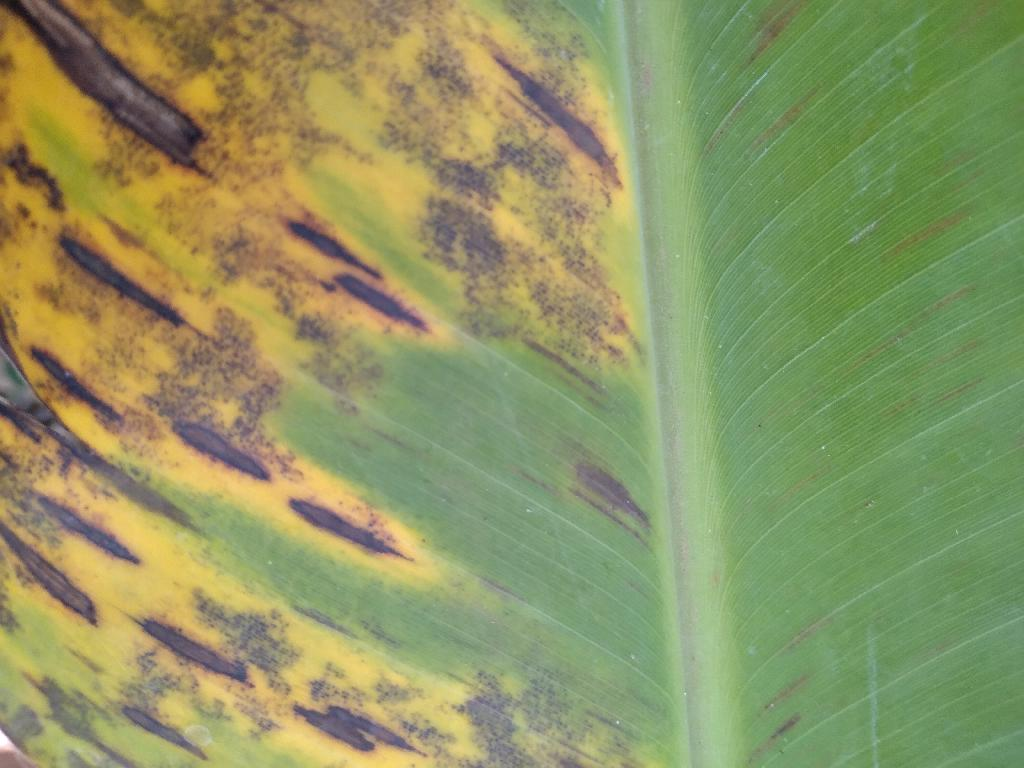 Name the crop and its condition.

banana, black sigatoka
